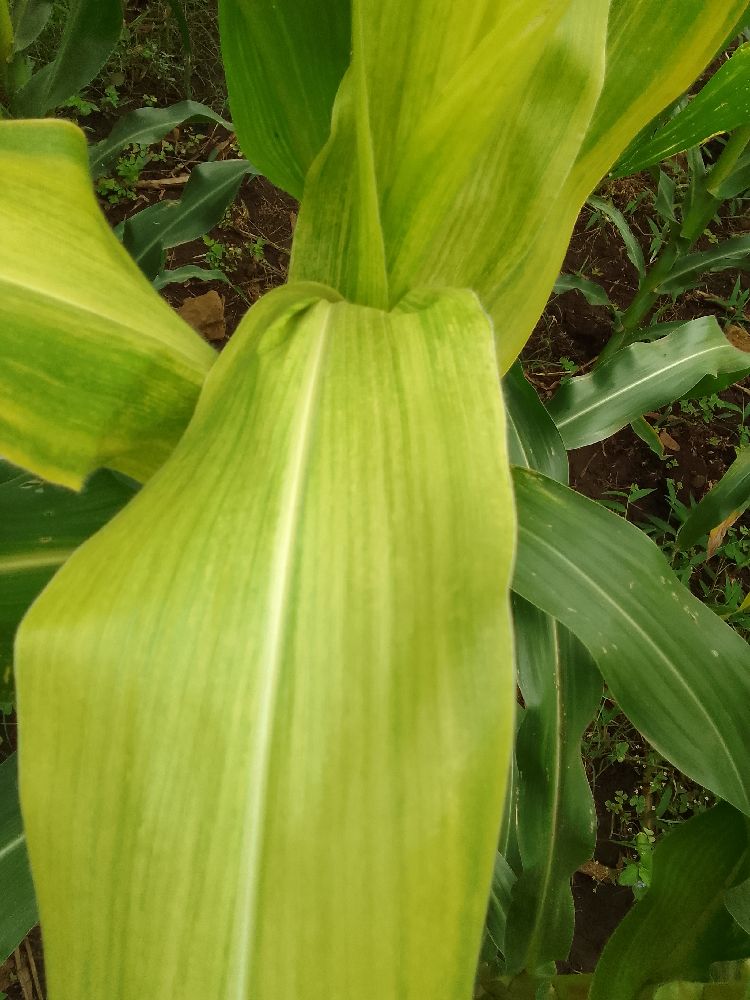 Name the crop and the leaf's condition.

maize, maize lethal necrosis
